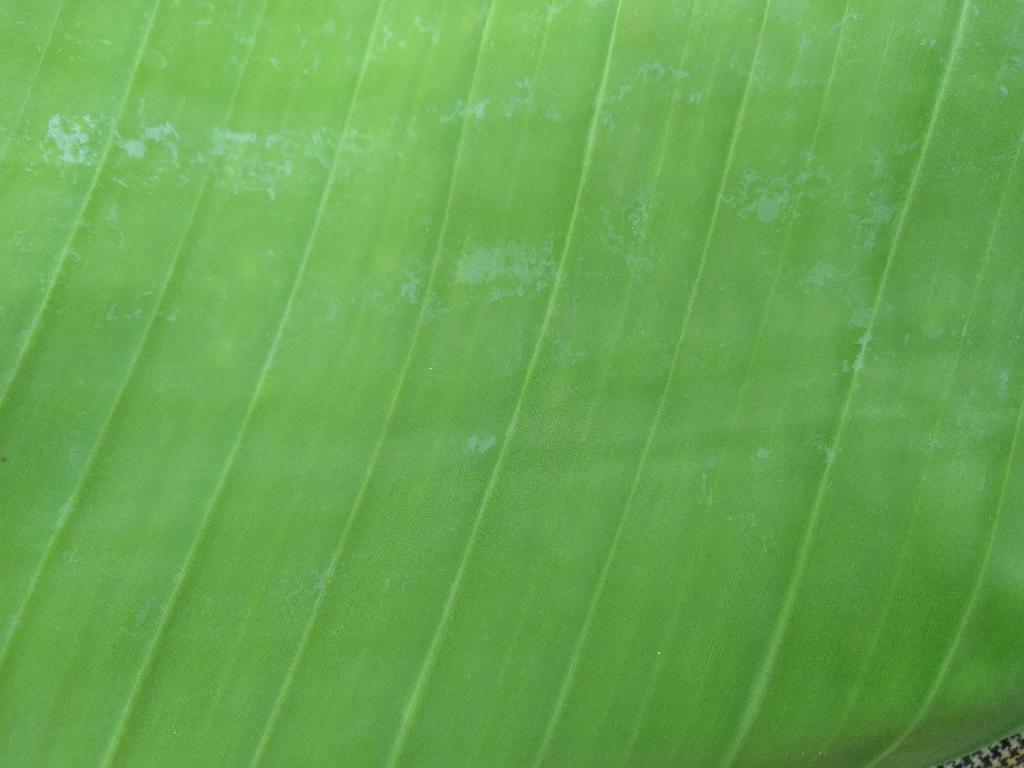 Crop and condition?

banana, healthy
